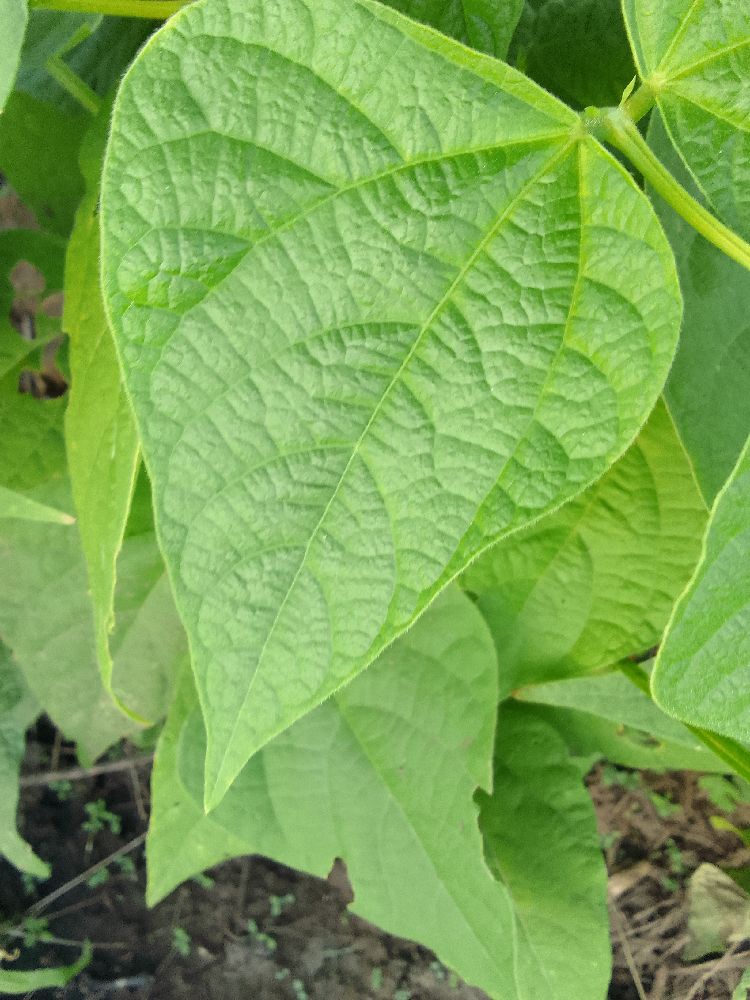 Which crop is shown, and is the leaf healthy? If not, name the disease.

common bean, healthy
